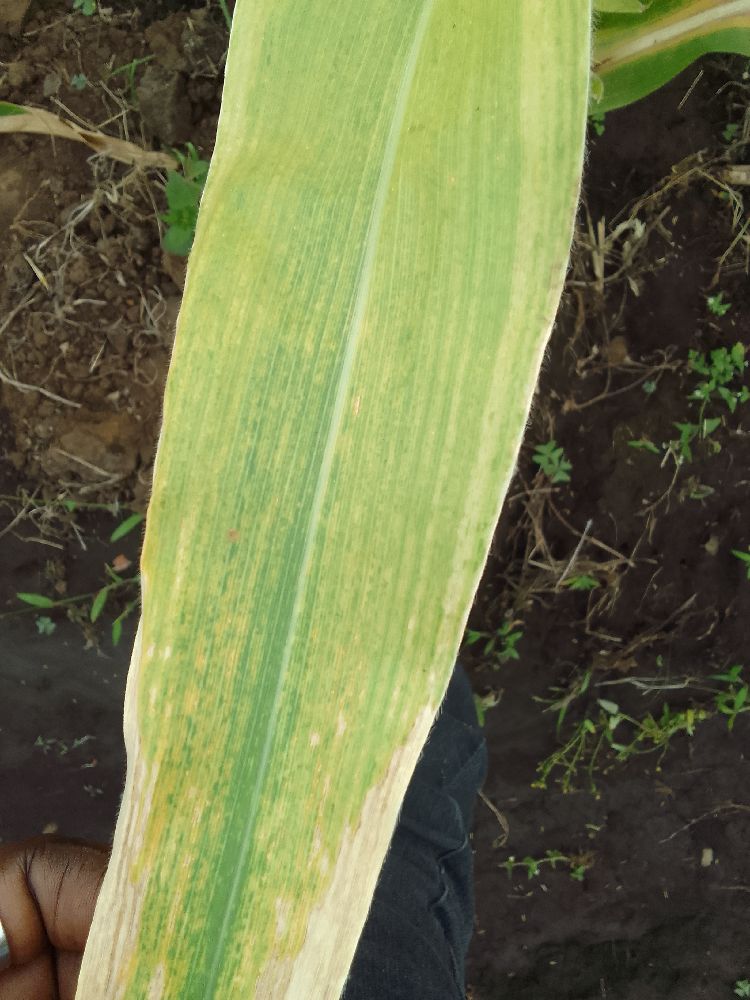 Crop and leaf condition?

maize, maize lethal necrosis
